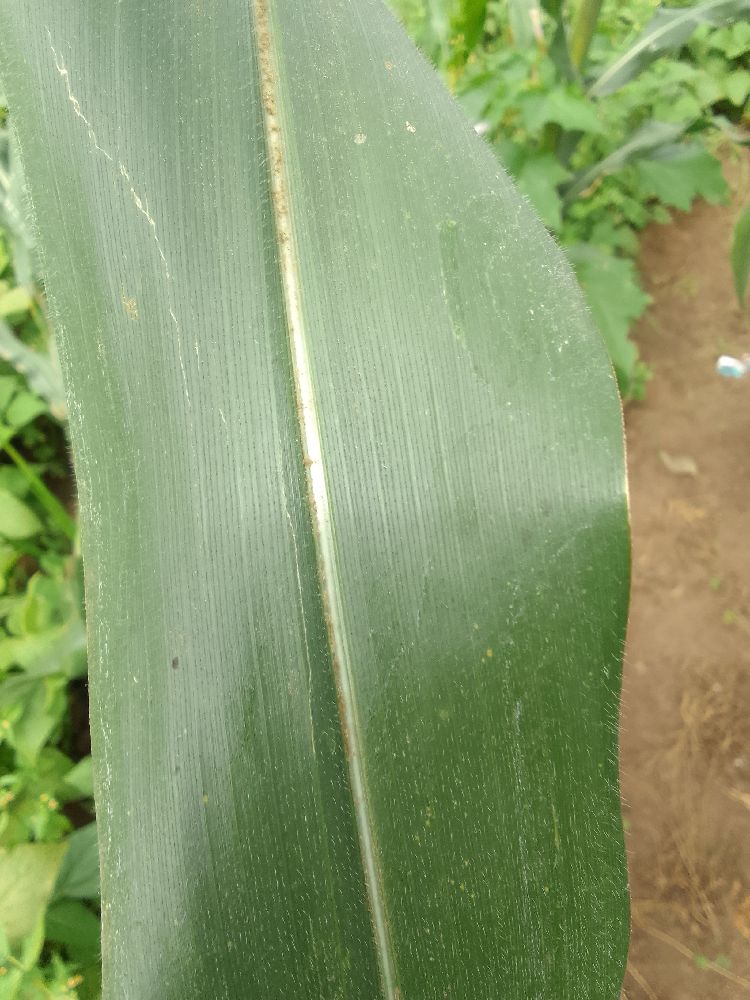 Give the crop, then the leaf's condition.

maize, healthy
